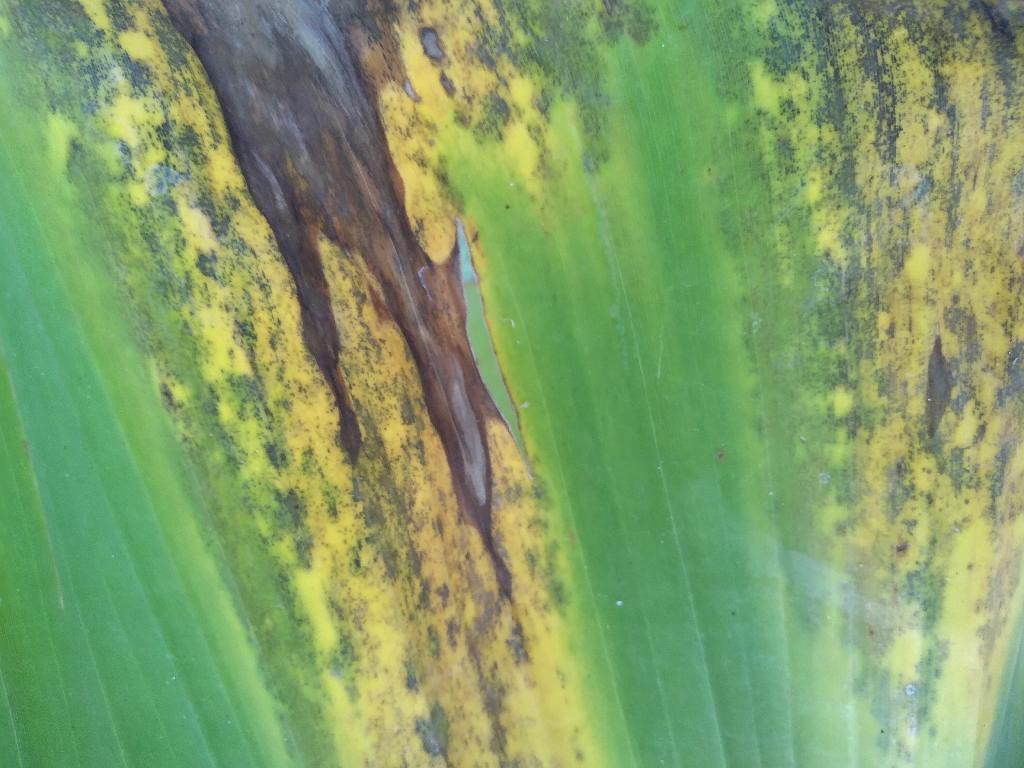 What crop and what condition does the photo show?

banana, black sigatoka
